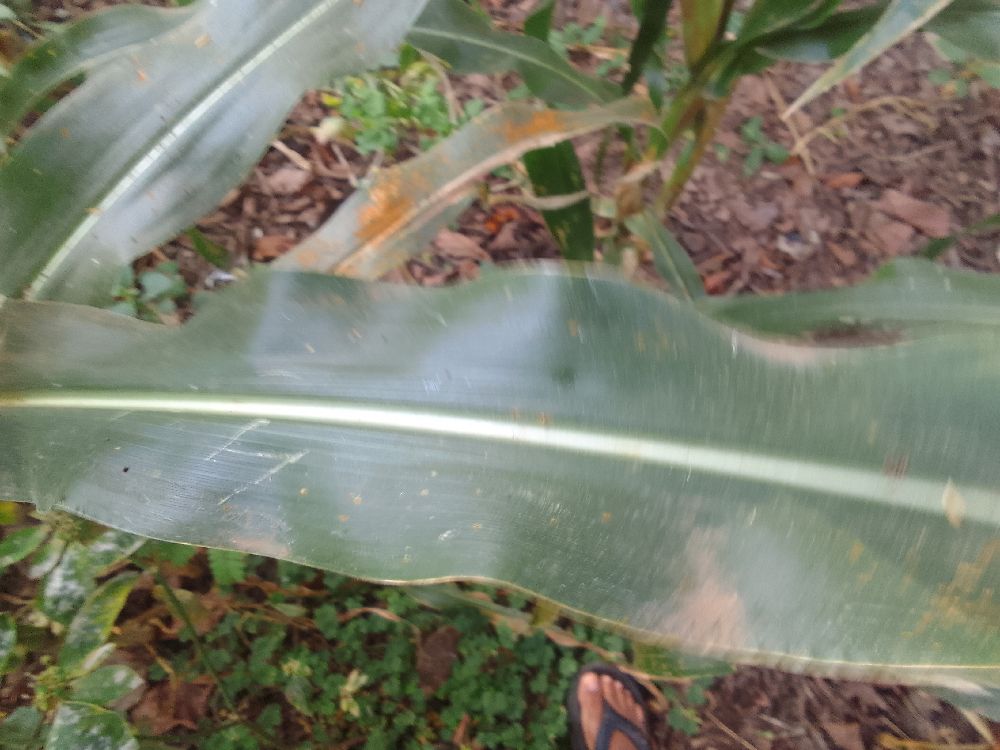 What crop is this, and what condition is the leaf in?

maize, healthy
